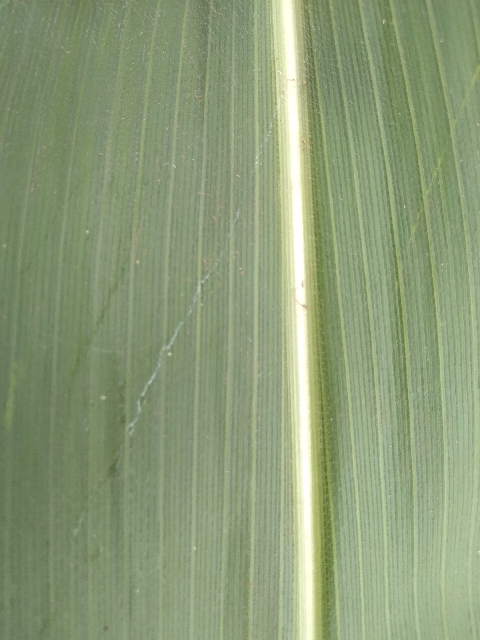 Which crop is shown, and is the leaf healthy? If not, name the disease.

maize, healthy
